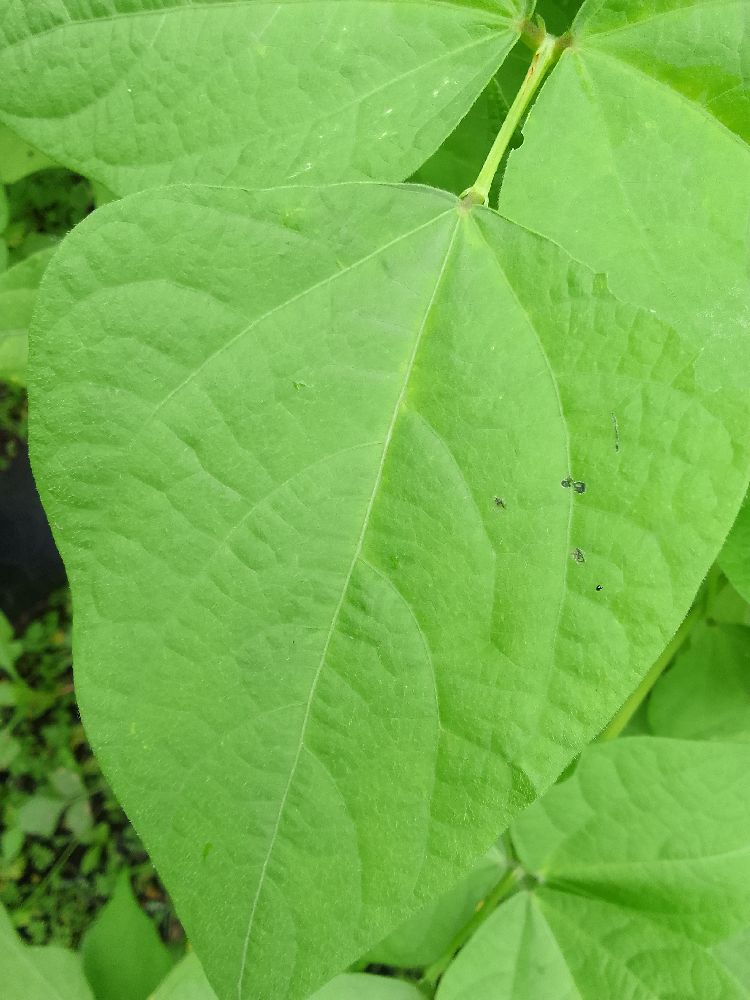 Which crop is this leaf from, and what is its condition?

maize, healthy
